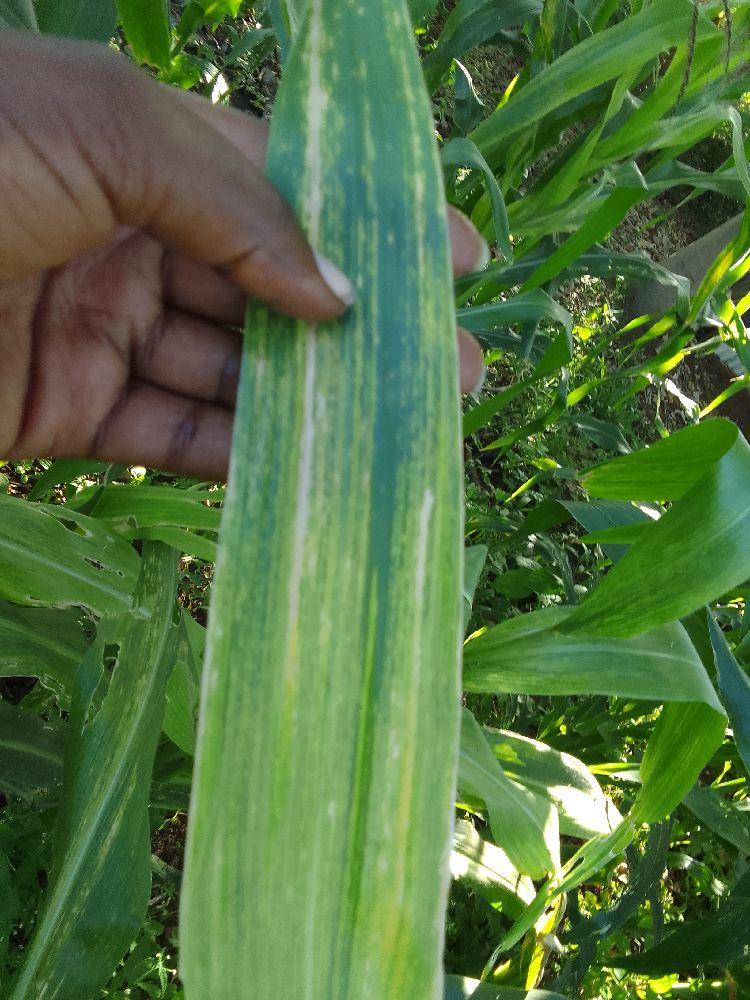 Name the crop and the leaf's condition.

maize, maize lethal necrosis
